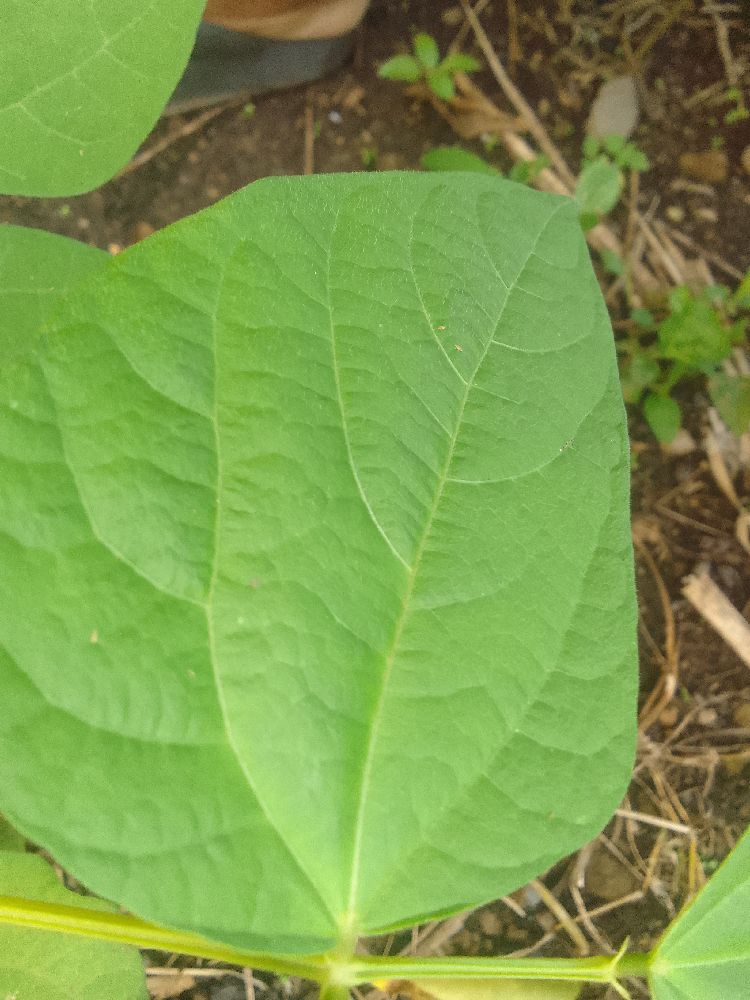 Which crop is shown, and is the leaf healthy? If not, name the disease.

common bean, healthy
